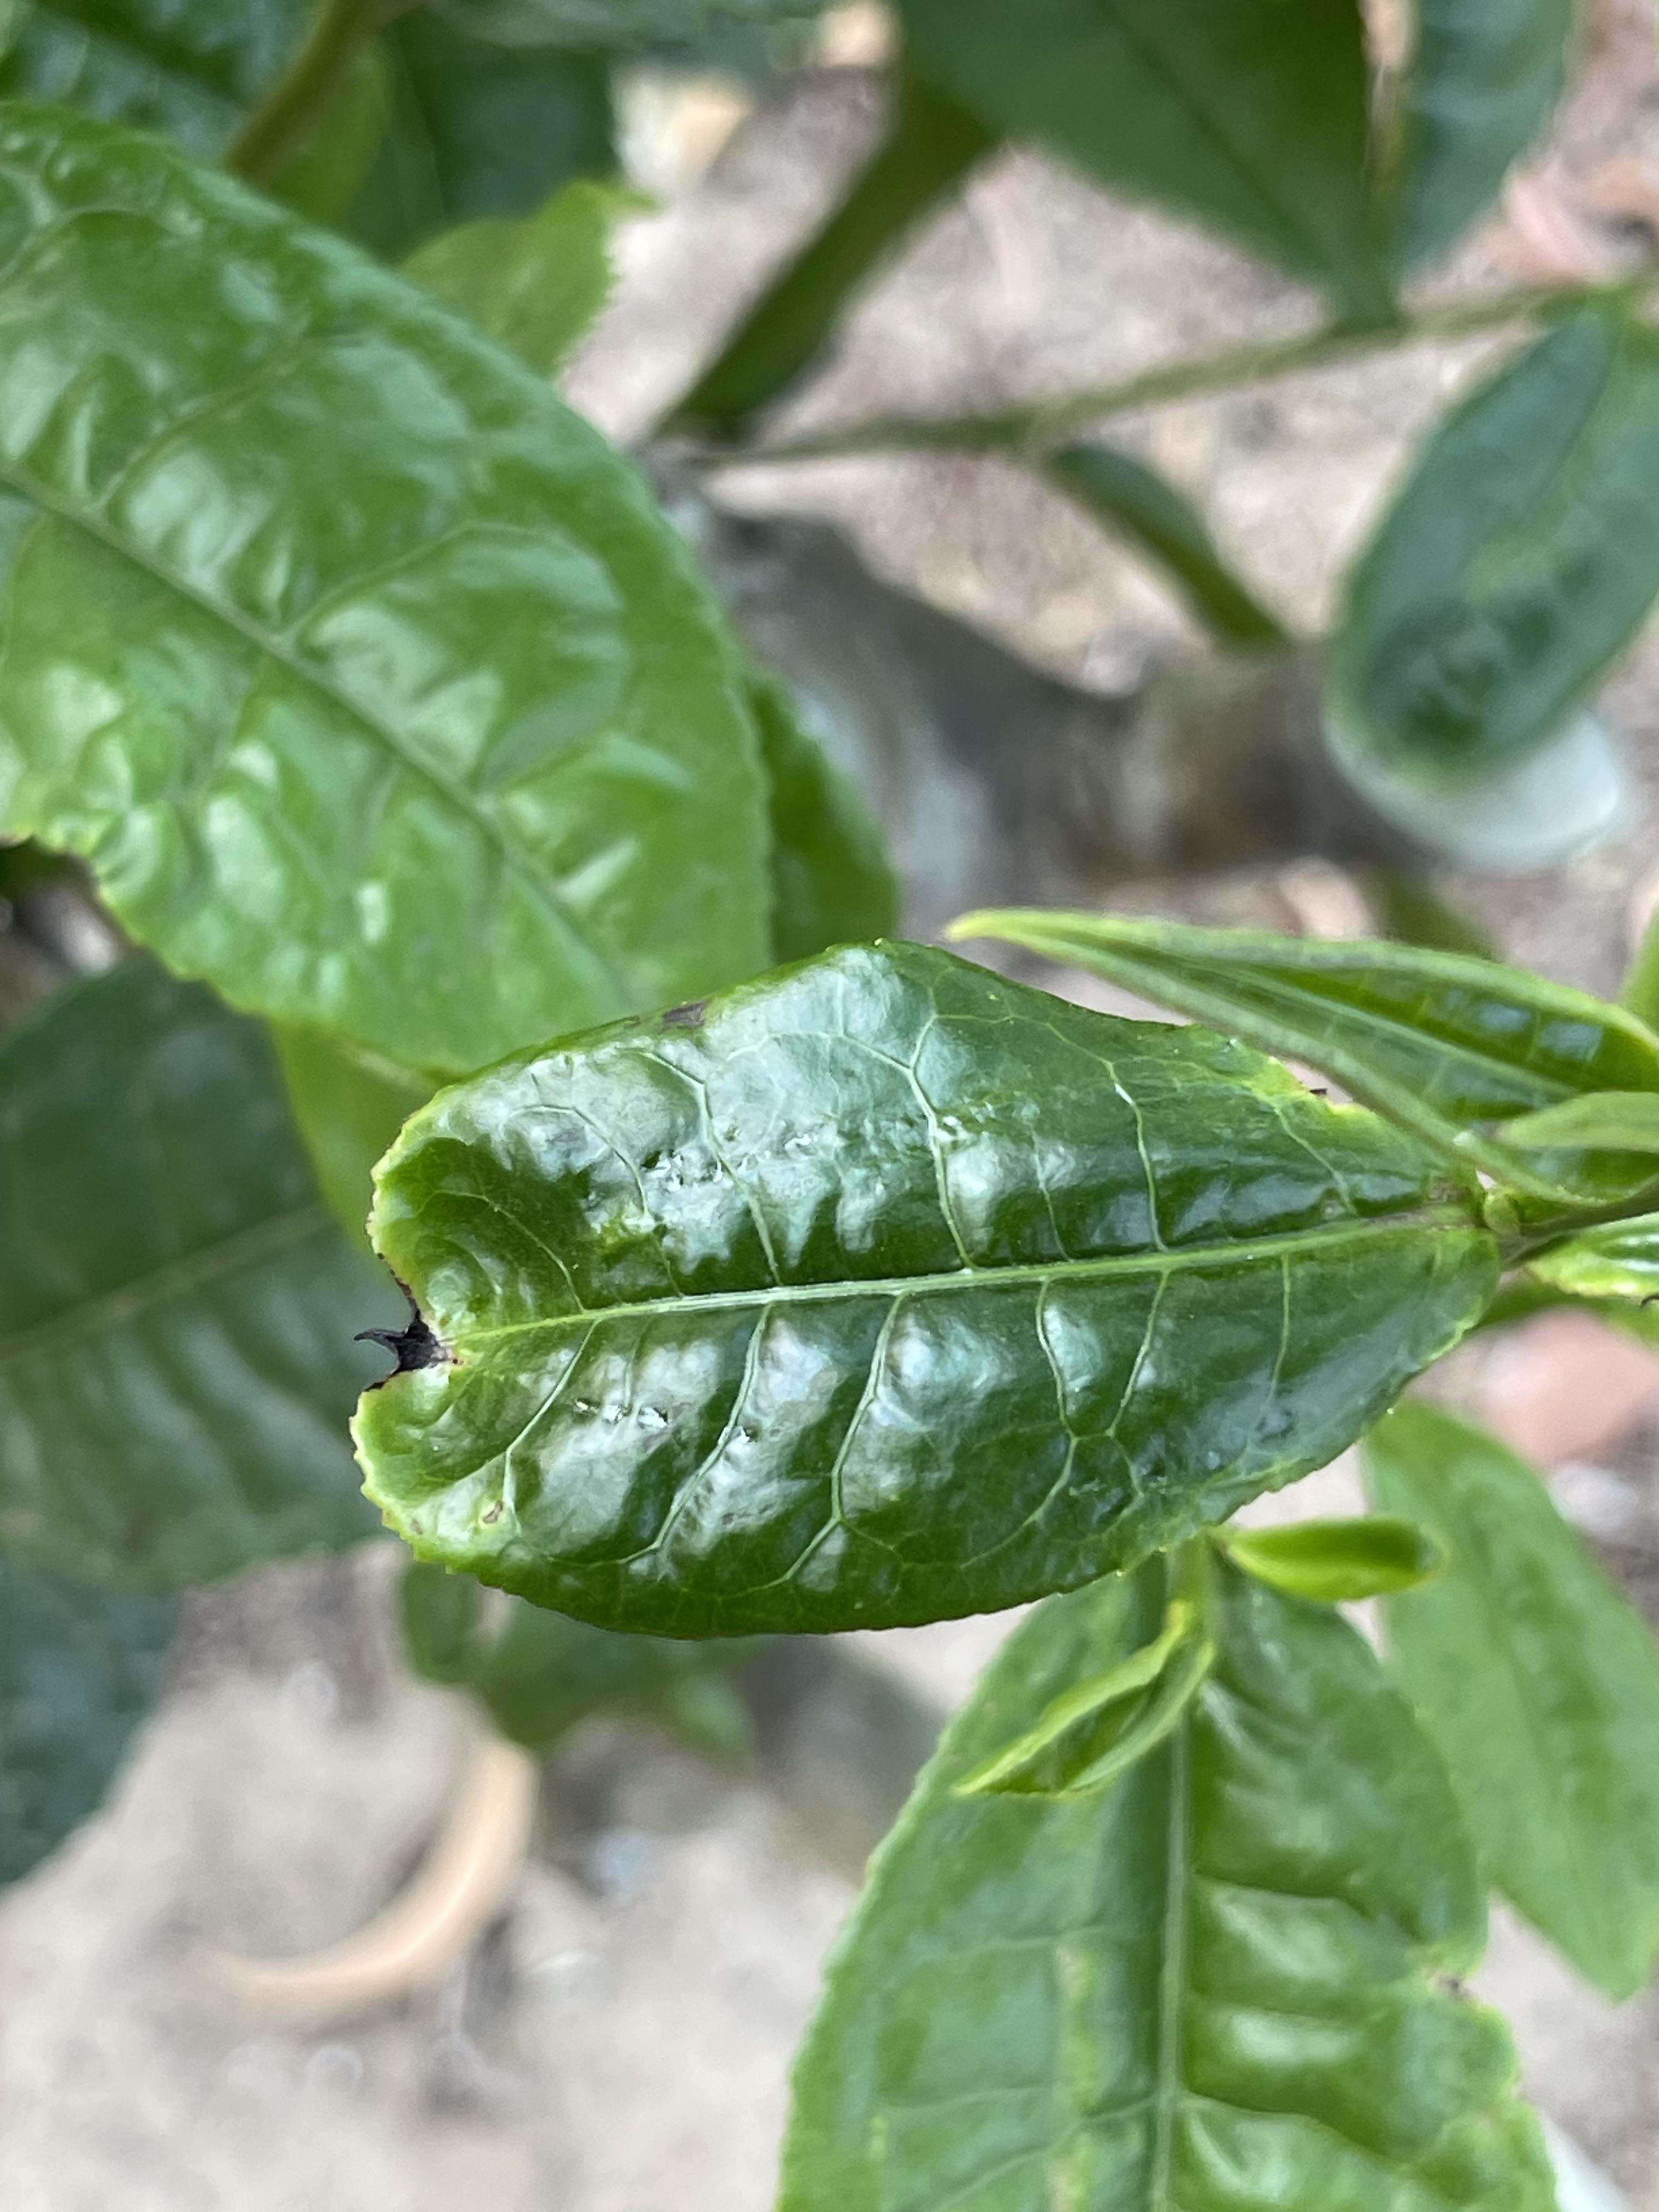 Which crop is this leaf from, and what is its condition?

tea, helopeltis
